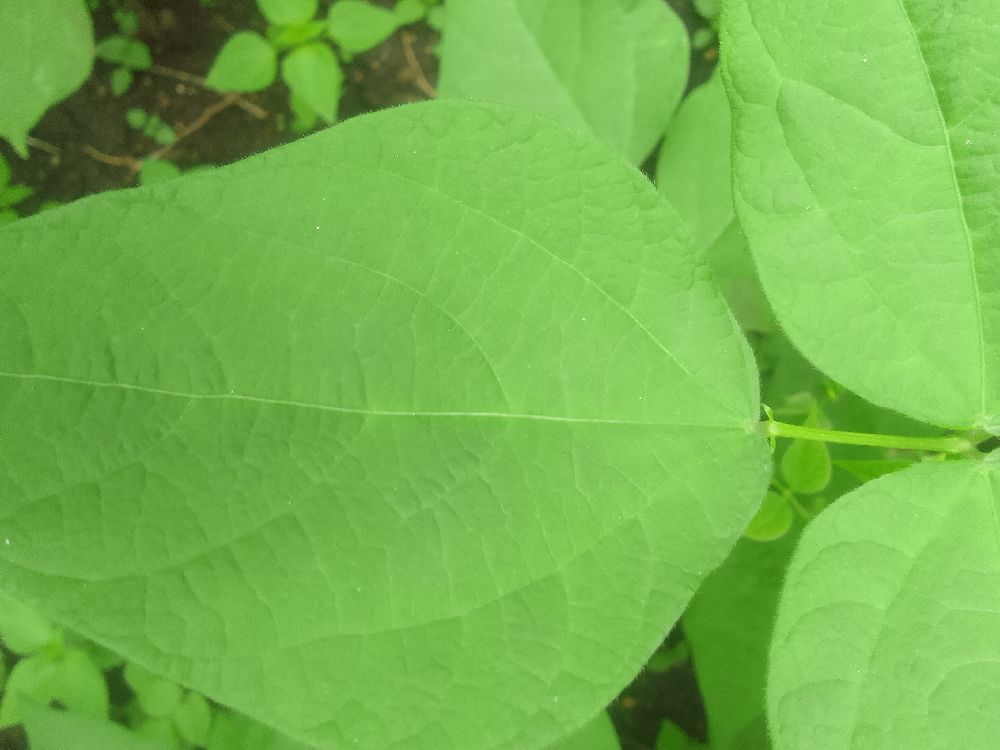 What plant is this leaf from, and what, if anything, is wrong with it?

common bean, healthy
